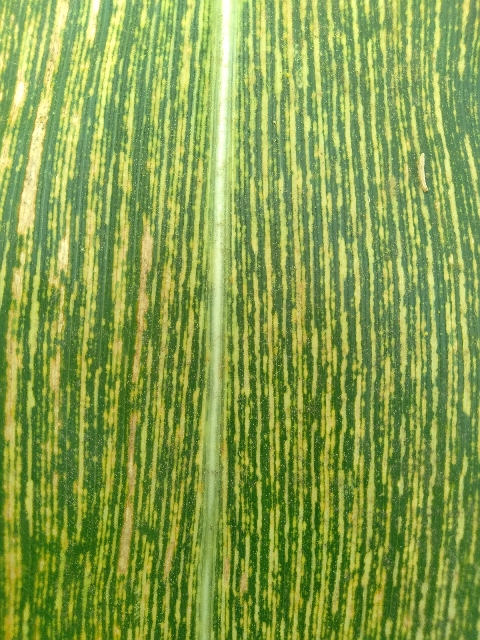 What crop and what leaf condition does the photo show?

maize, maize streak virus
